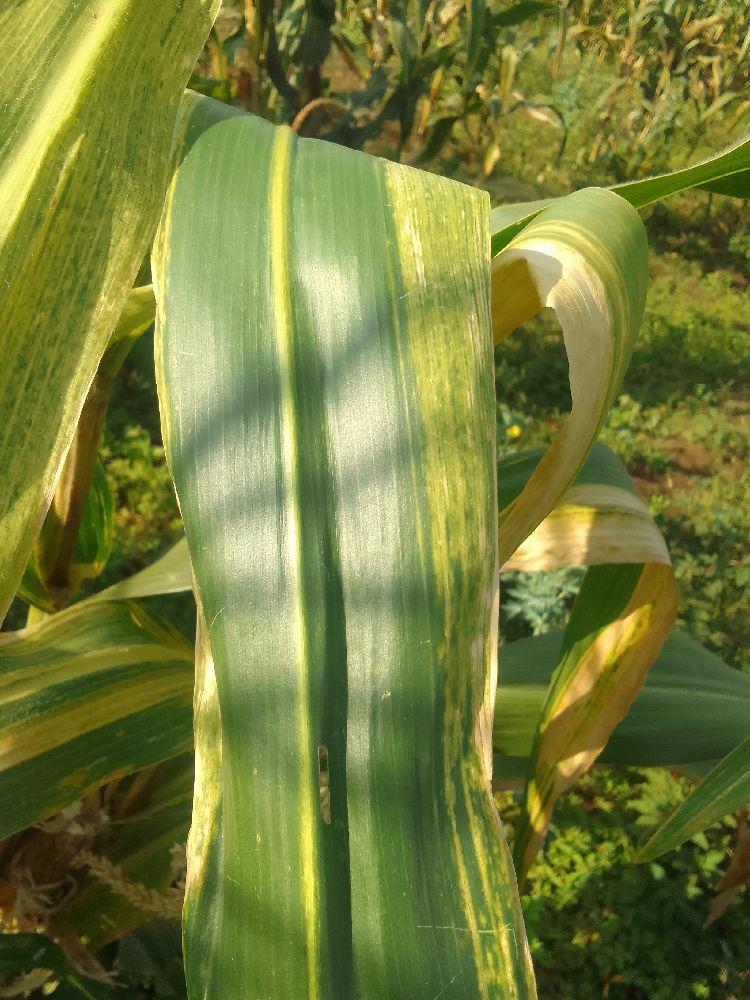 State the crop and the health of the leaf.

maize, maize lethal necrosis
